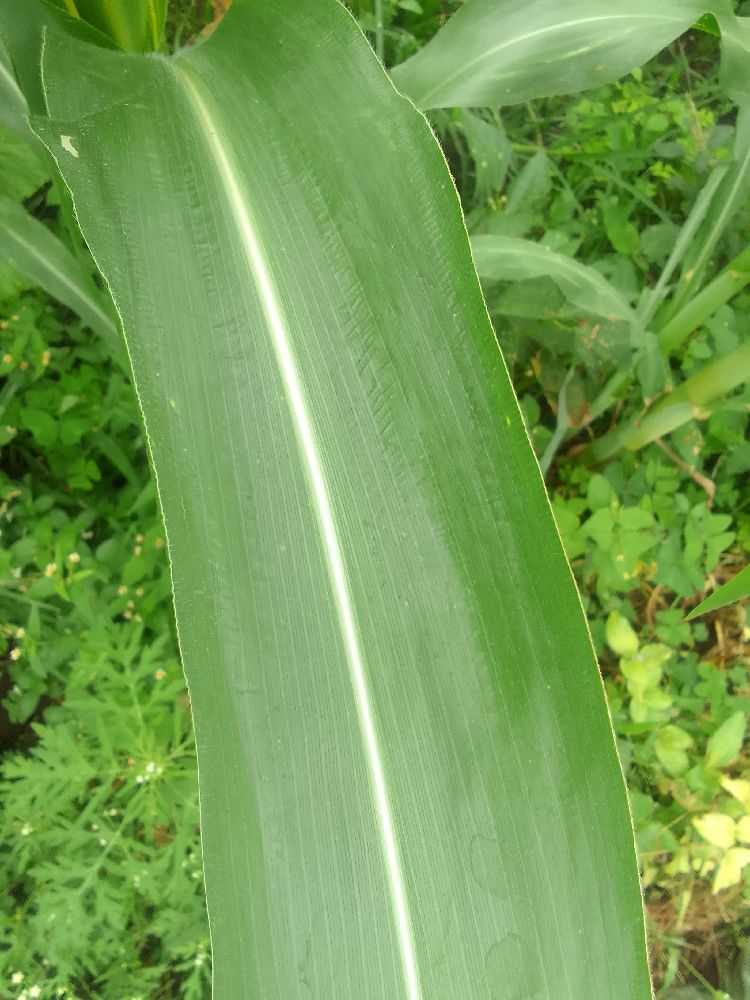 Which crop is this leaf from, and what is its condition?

maize, healthy
